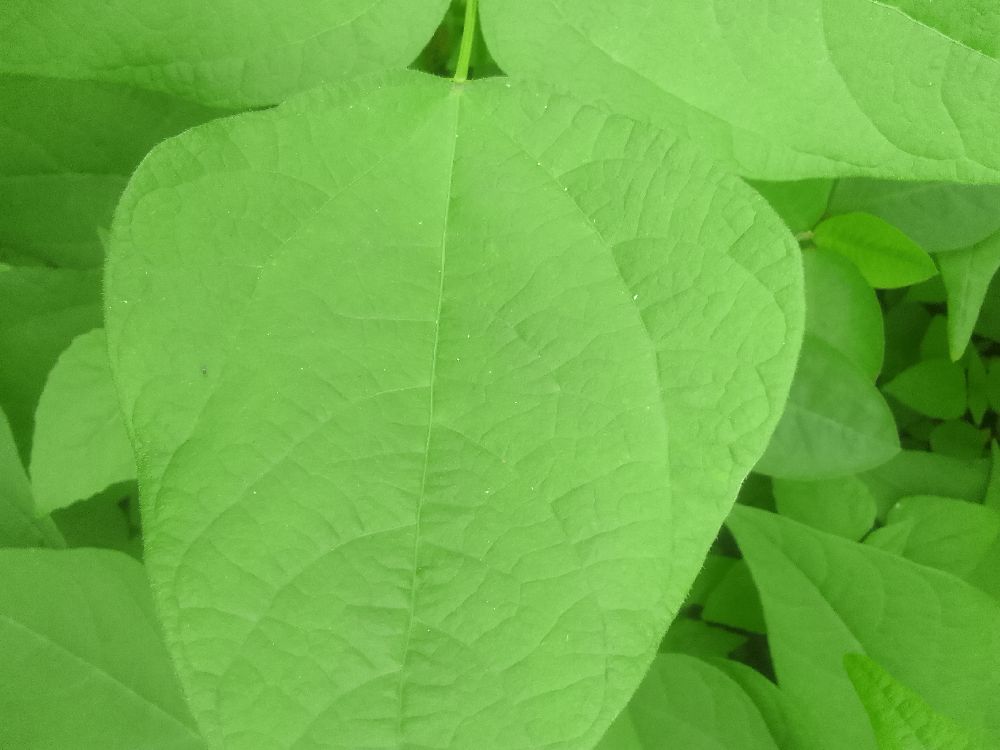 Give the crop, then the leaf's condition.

common bean, healthy
